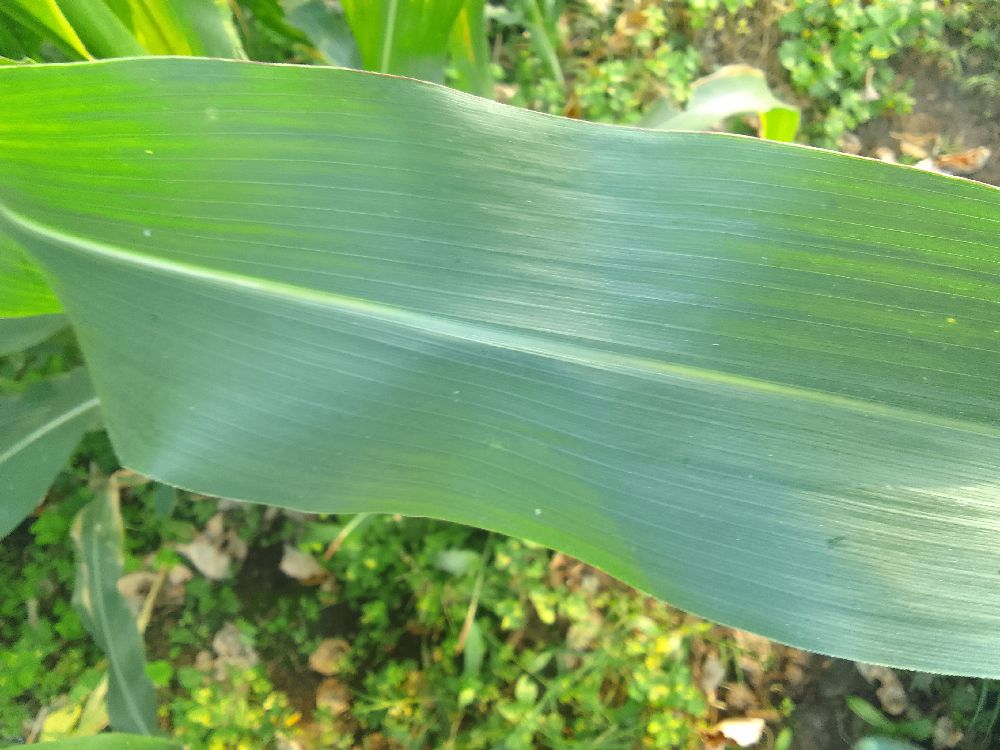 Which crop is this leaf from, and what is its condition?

maize, healthy
